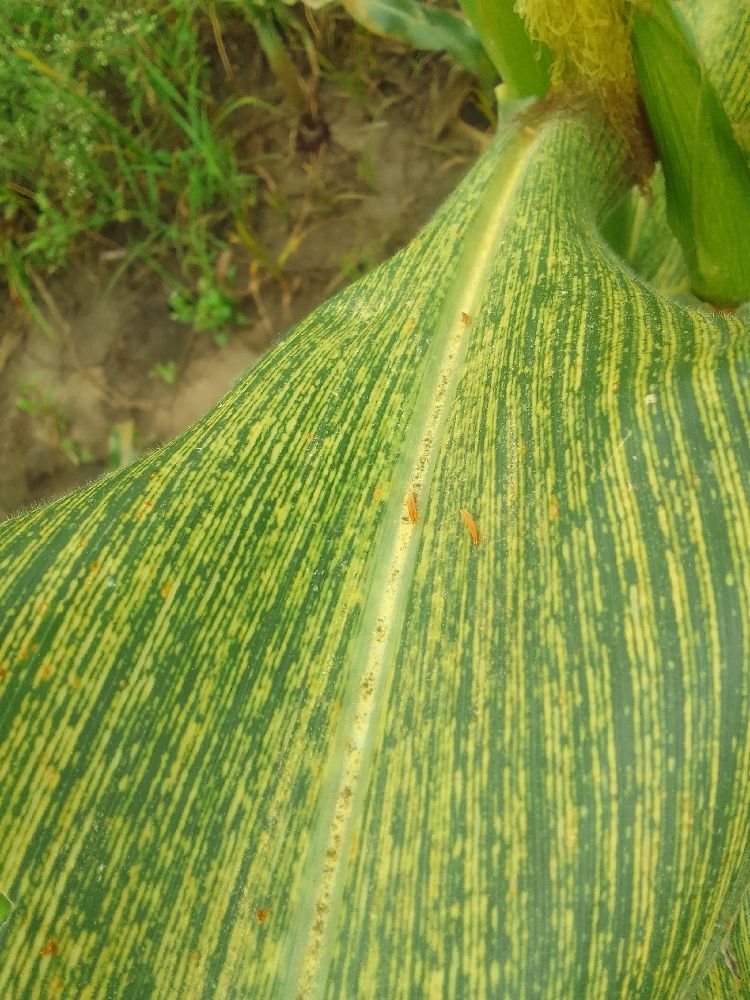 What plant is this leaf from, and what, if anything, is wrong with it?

maize, maize streak virus
